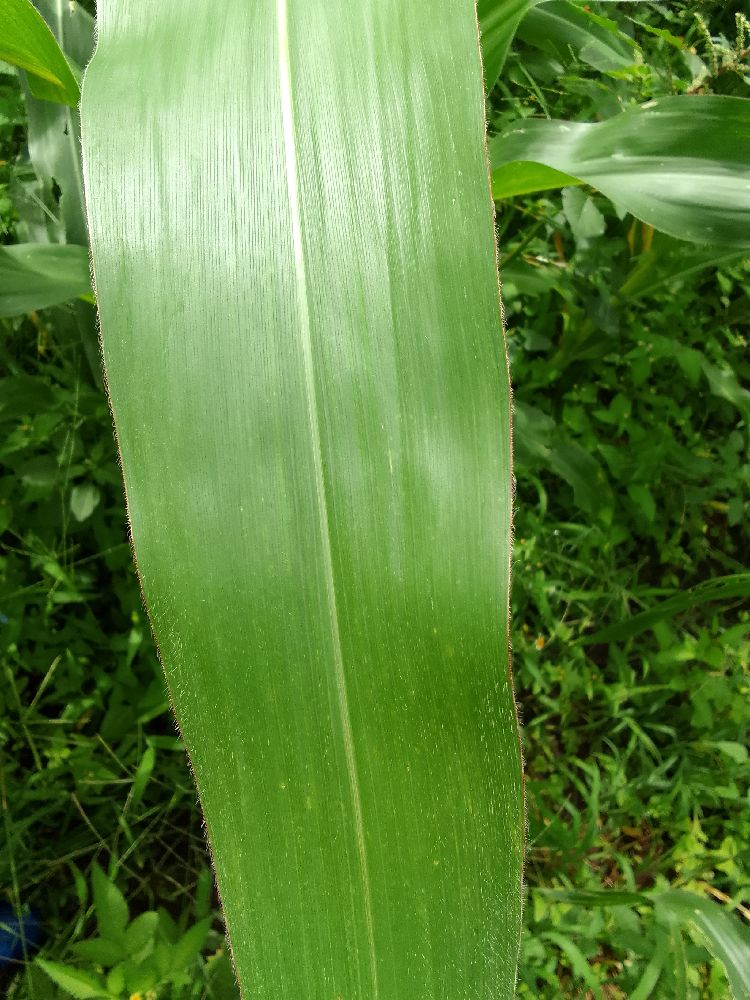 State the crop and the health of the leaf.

maize, healthy
